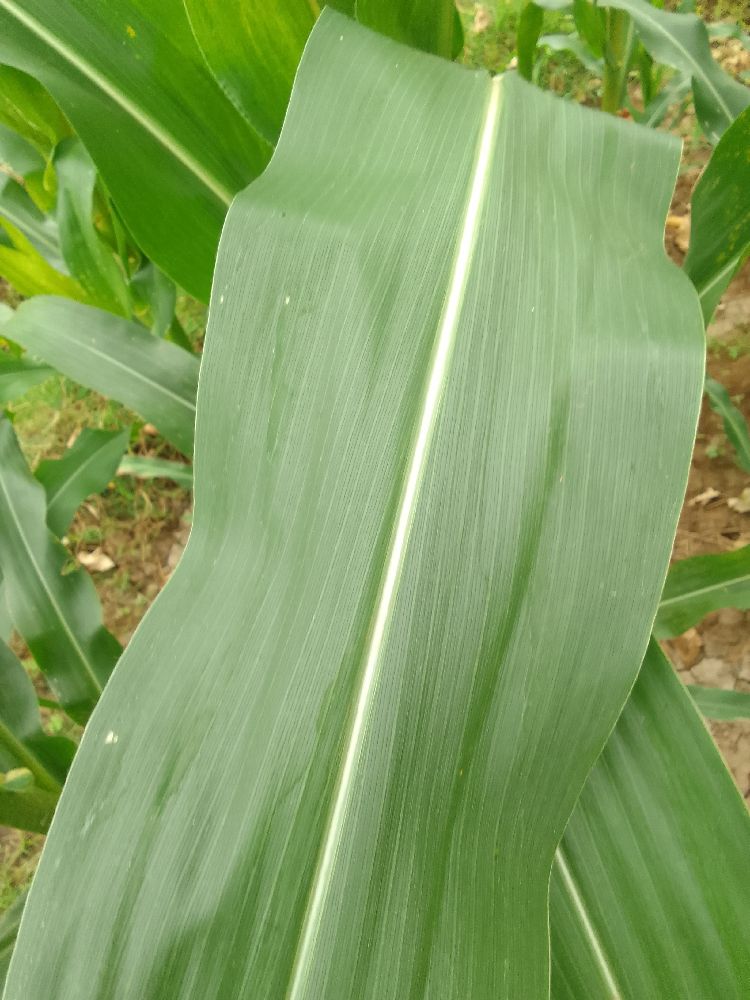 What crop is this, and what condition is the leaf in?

maize, healthy
